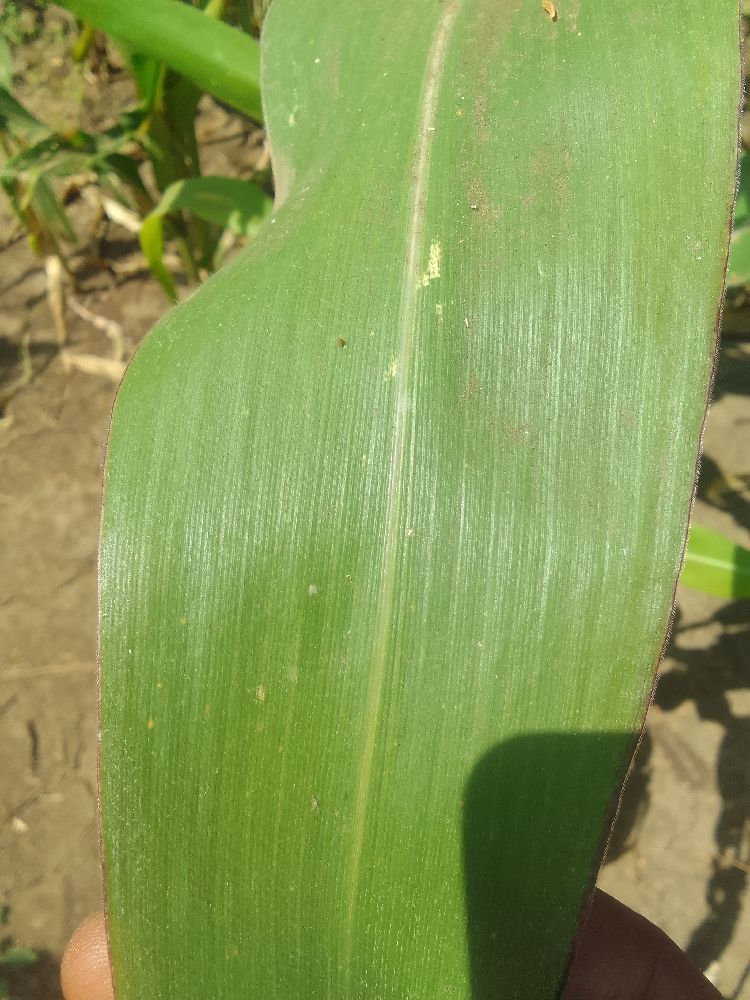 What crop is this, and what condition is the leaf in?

maize, healthy
